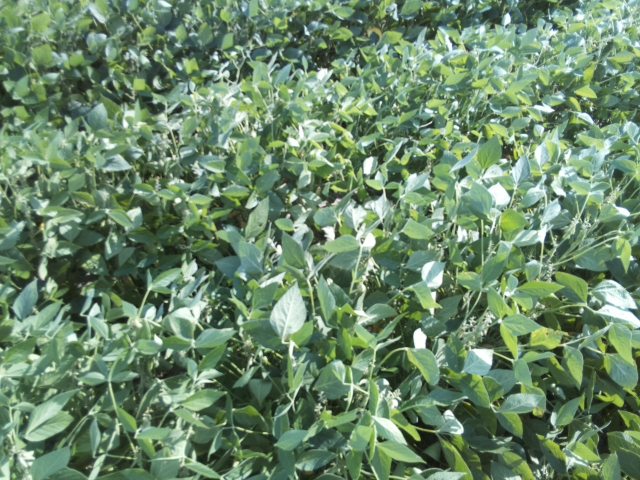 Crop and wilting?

soybean, slight leaflet or petiole turgor loss in upper canopy
